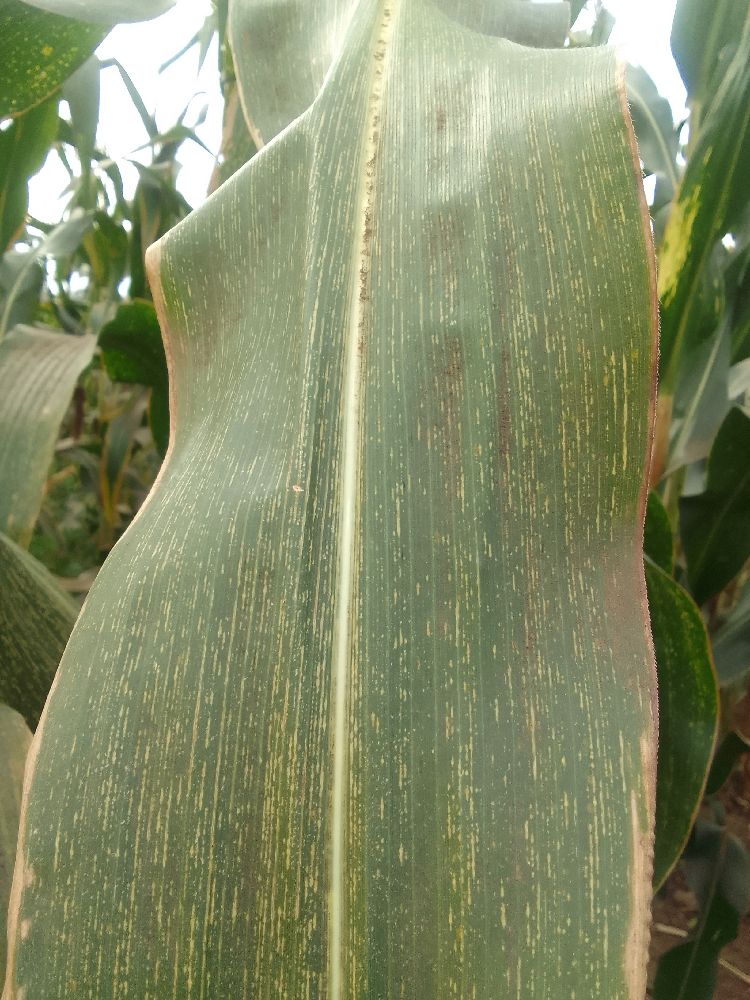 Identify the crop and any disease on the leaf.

maize, maize streak virus
